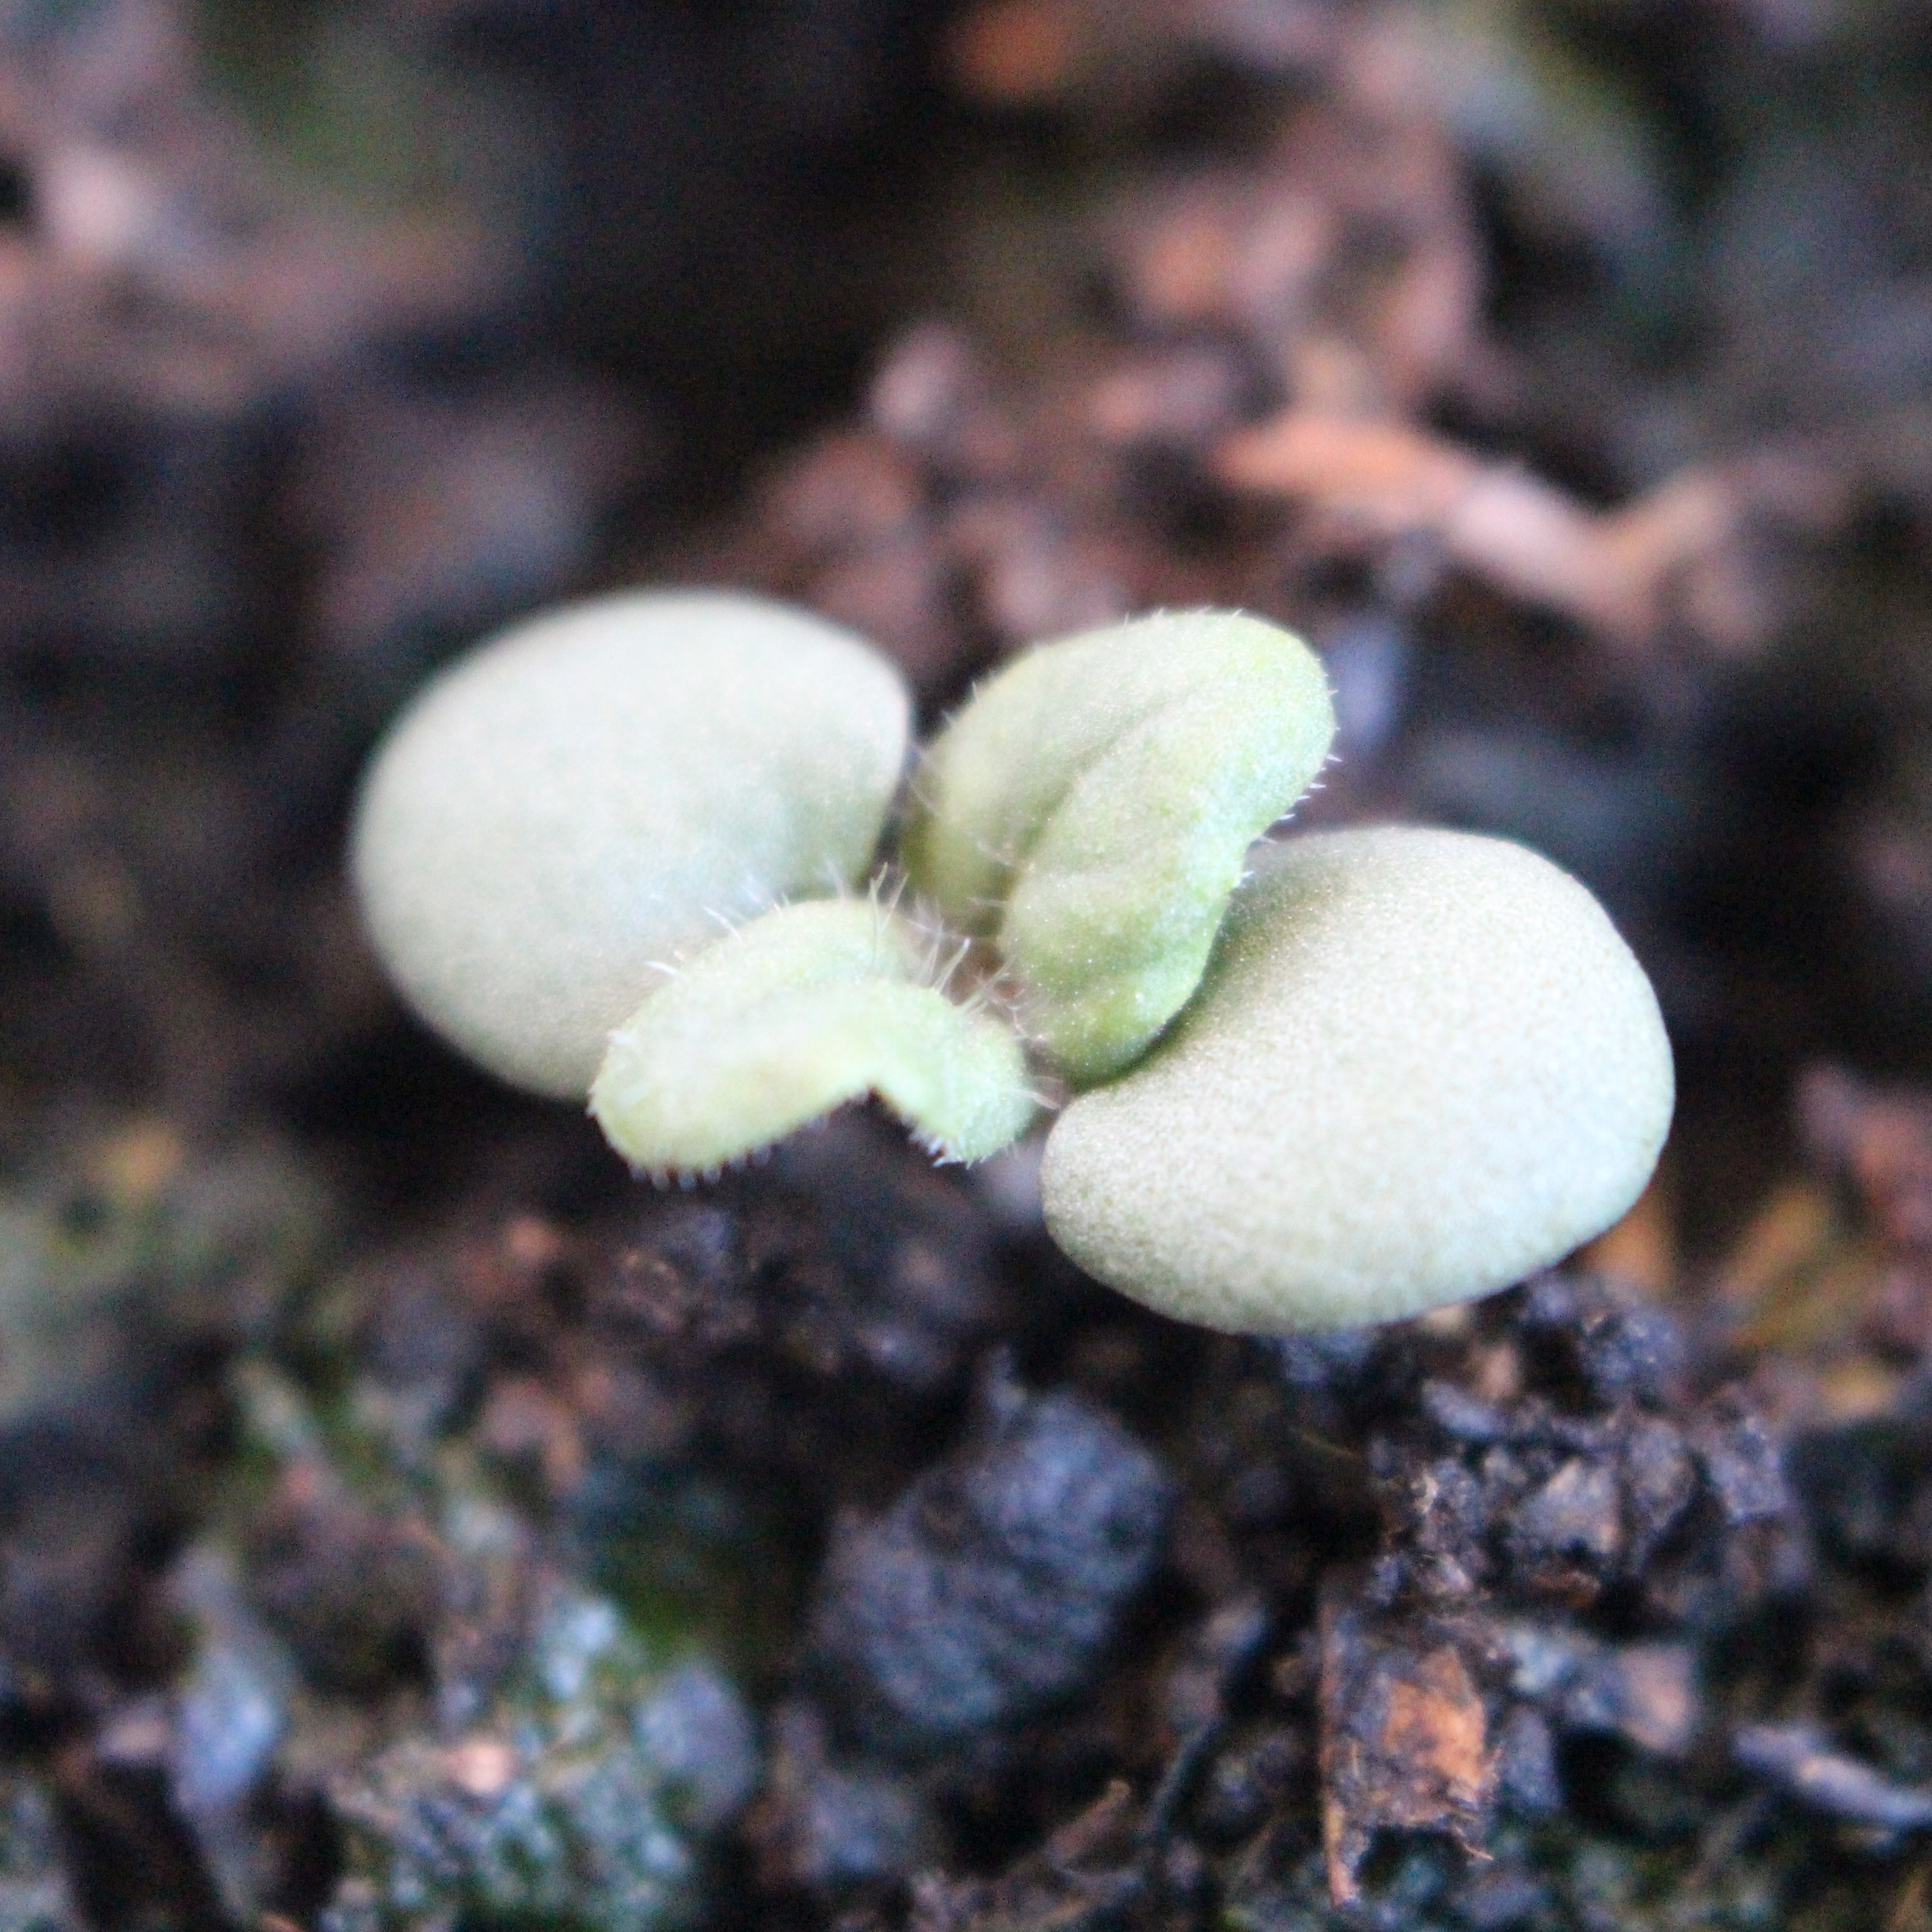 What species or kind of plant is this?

Veronica persica
